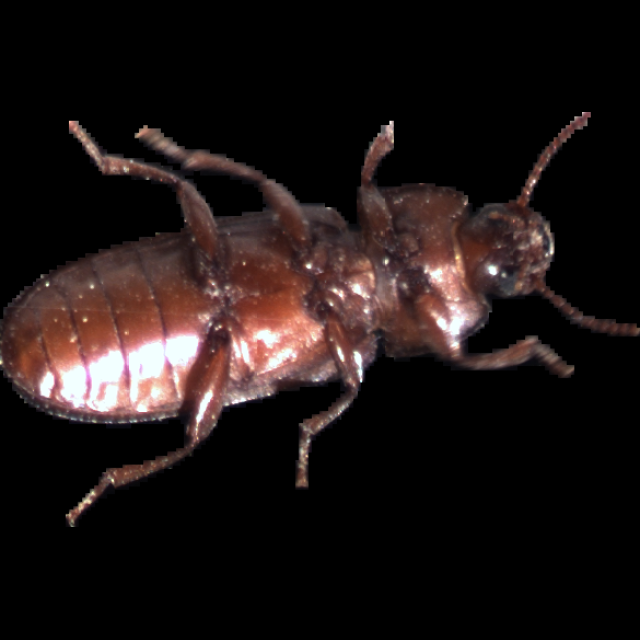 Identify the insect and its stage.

mealworm beetle
